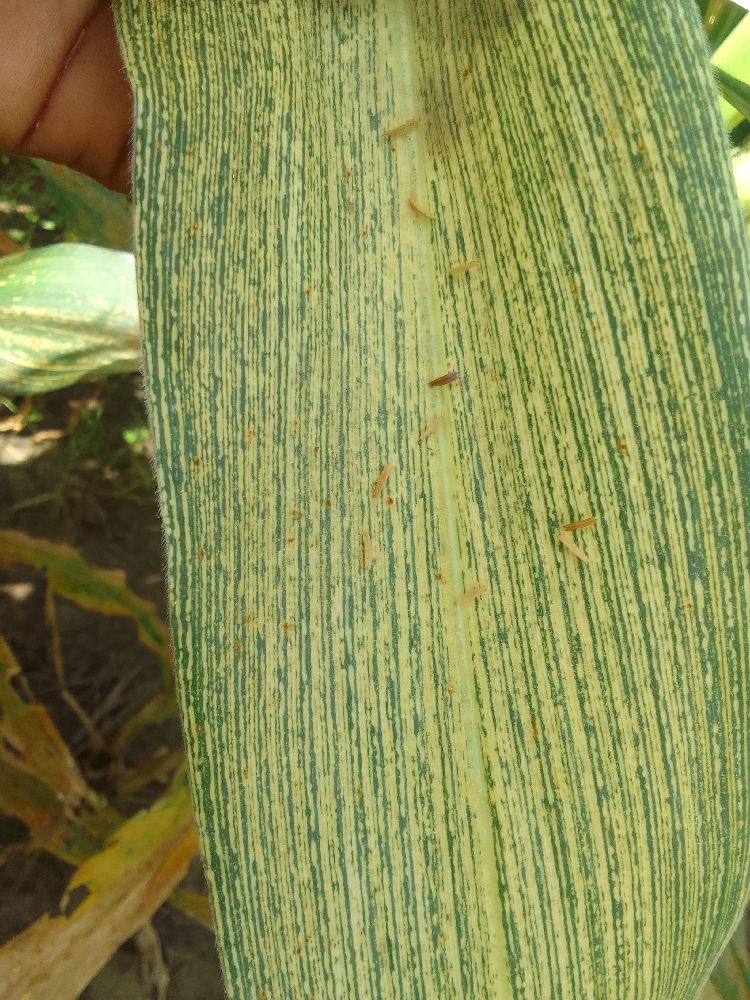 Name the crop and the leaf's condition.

maize, maize streak virus
